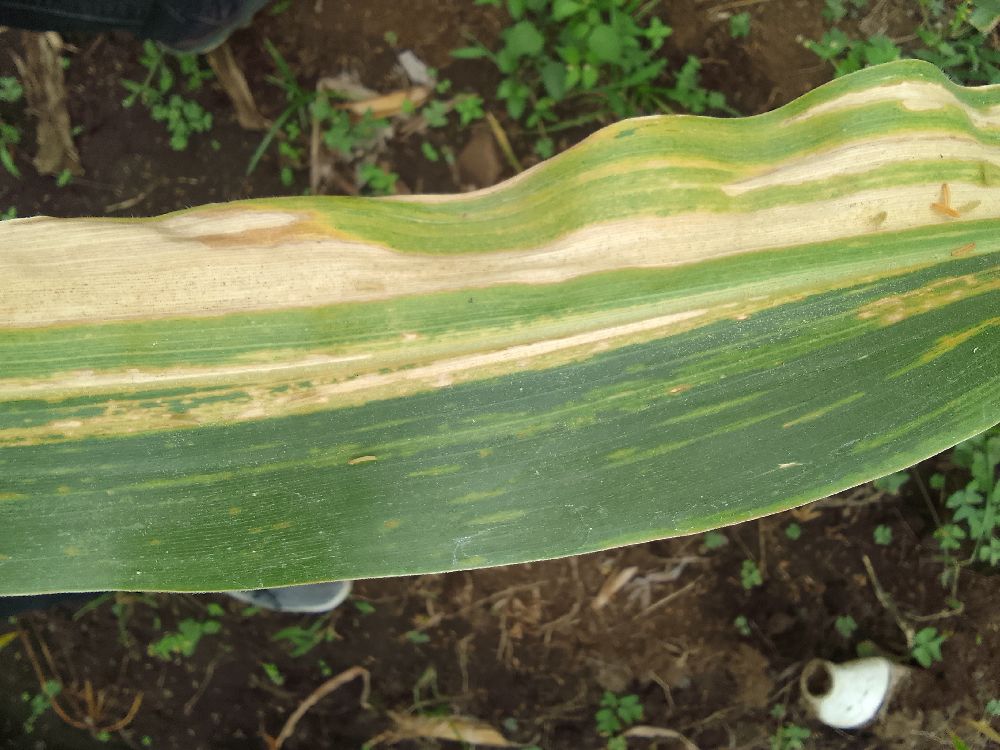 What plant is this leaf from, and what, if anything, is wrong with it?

maize, maize lethal necrosis
